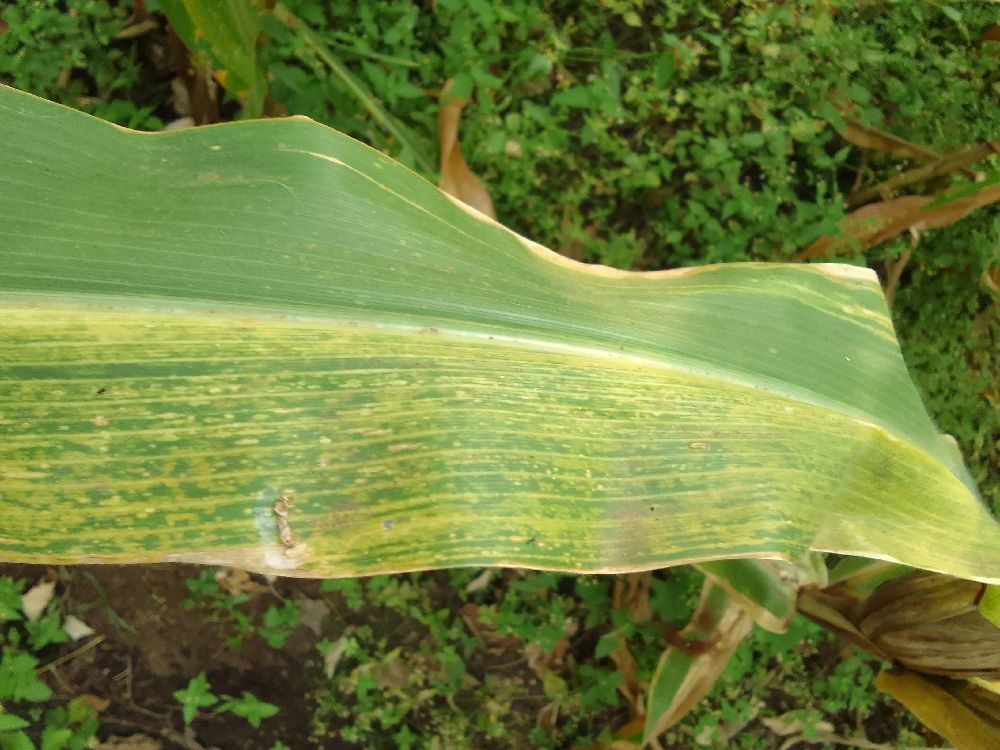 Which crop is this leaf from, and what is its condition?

maize, maize lethal necrosis
